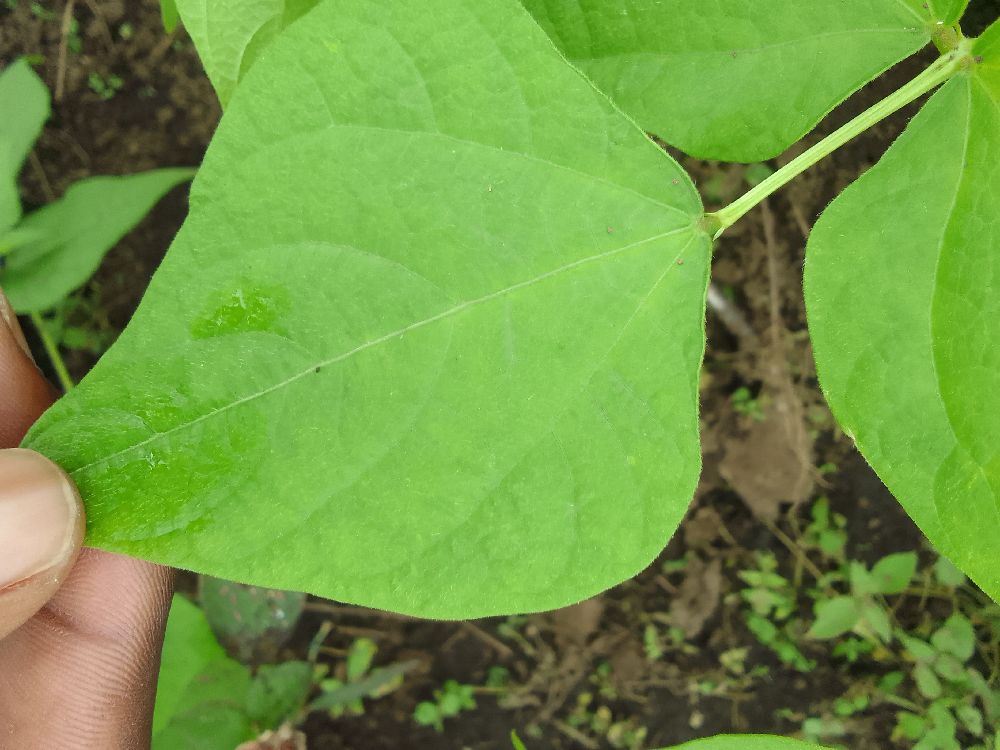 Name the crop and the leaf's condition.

common bean, healthy
